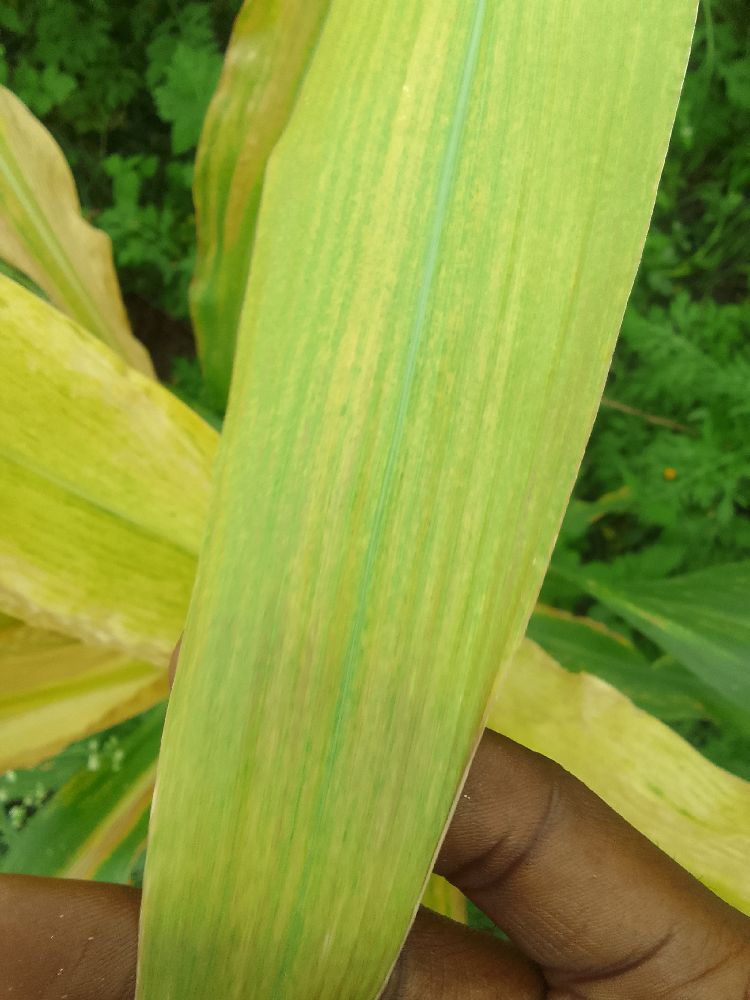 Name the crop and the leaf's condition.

maize, maize lethal necrosis
